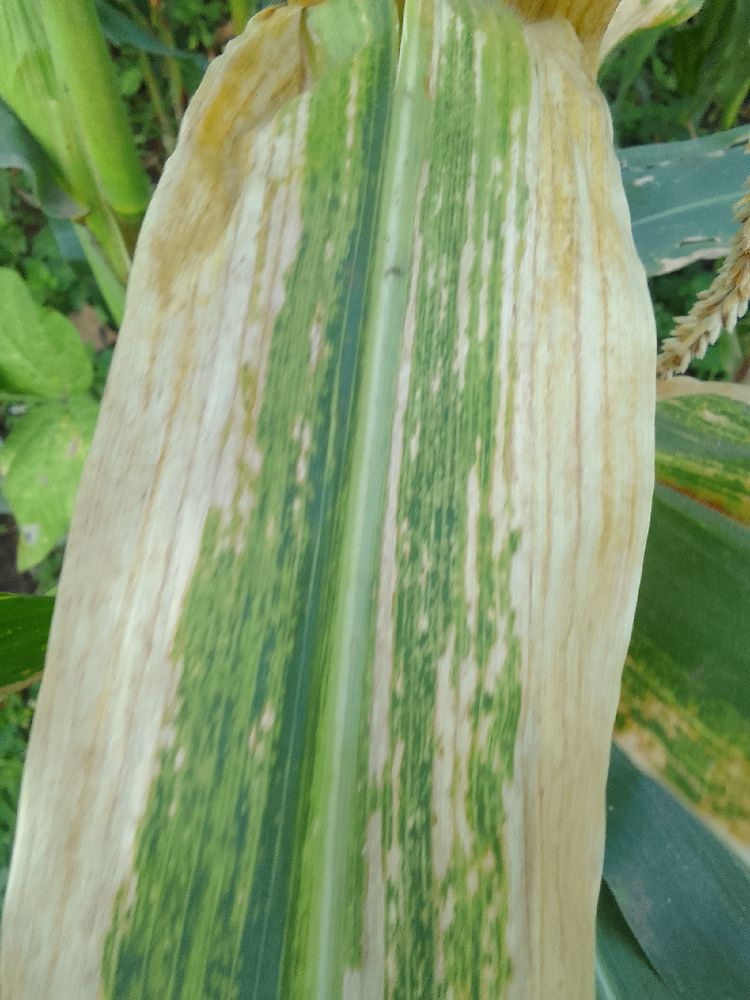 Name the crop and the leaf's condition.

maize, maize lethal necrosis
